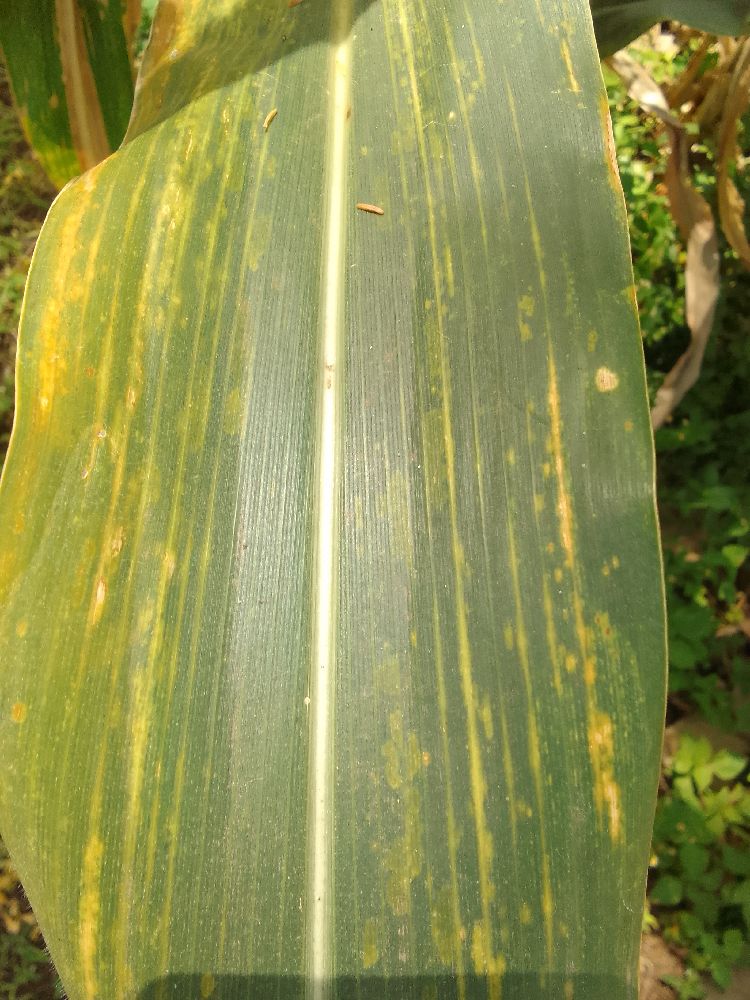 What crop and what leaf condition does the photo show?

maize, maize lethal necrosis
